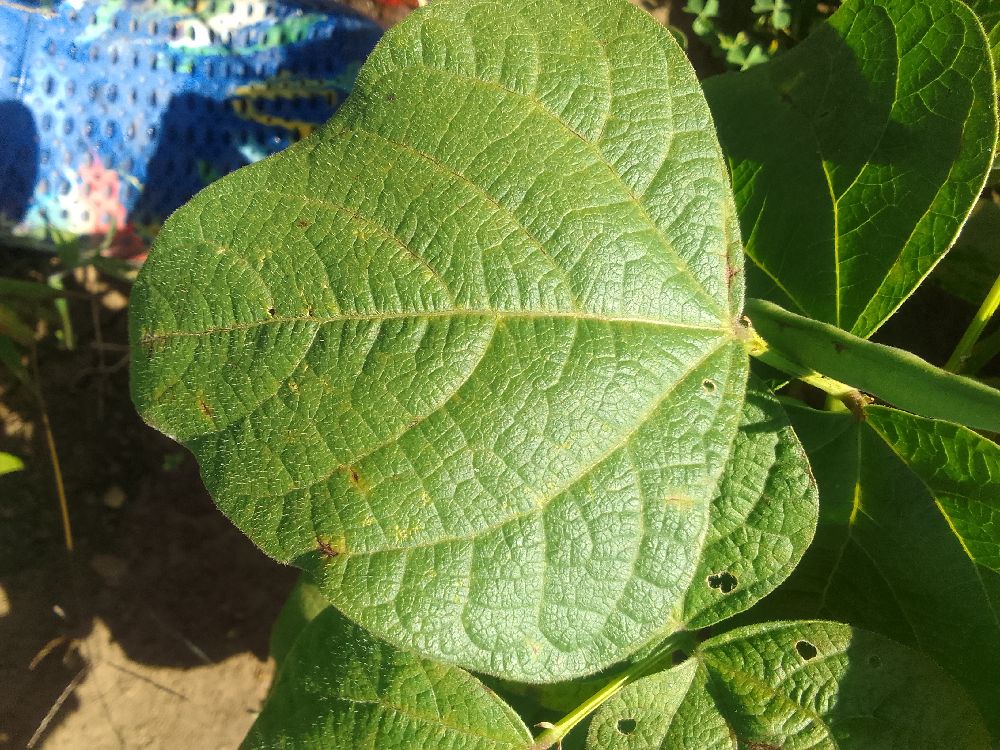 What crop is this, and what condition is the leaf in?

common bean, healthy
